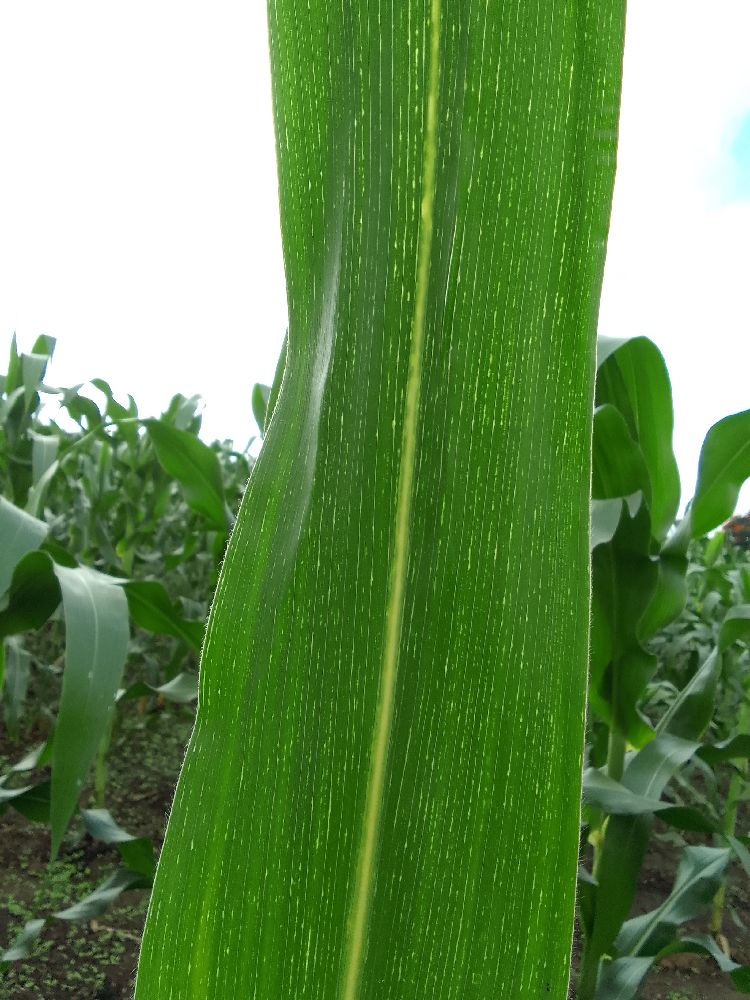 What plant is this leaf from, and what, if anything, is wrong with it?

maize, maize streak virus
